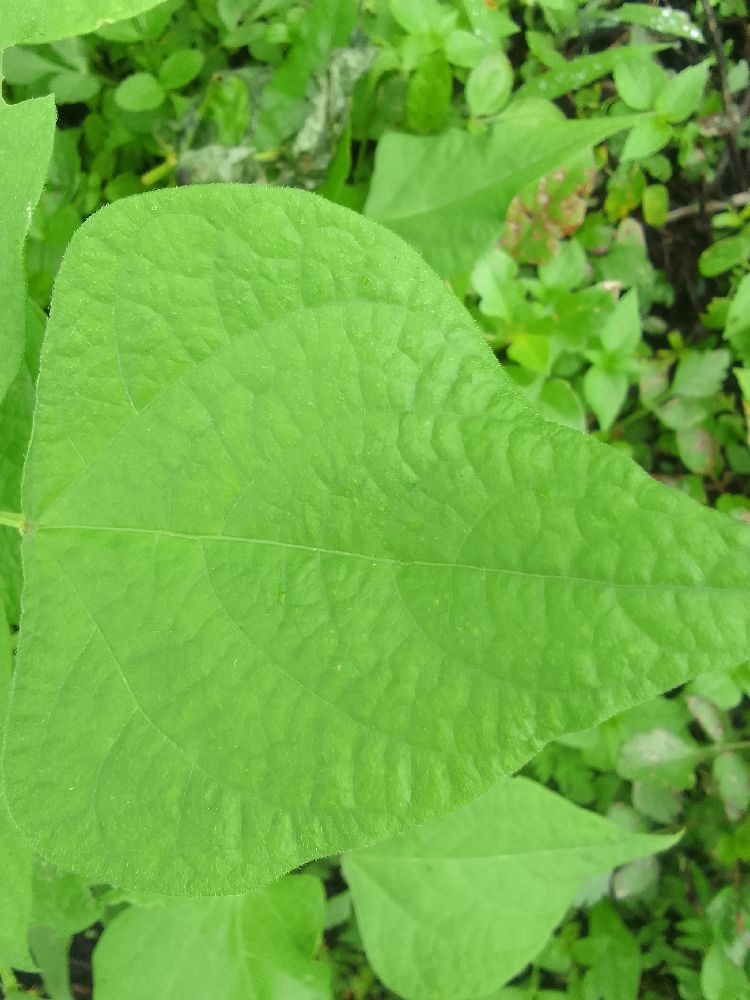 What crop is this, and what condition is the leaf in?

common bean, healthy
